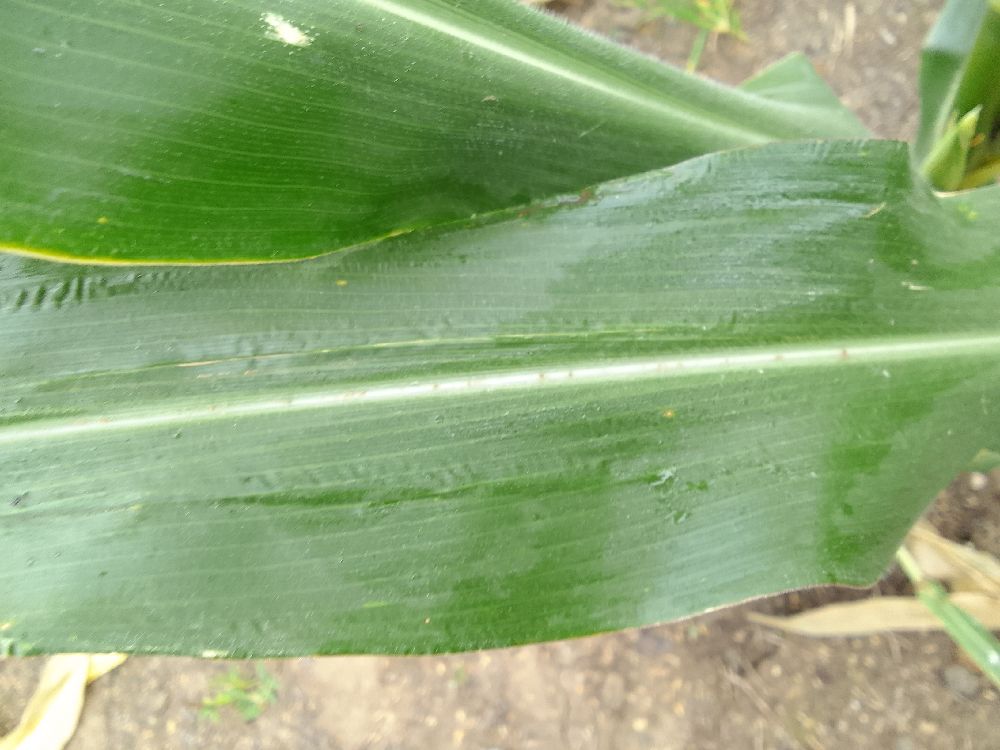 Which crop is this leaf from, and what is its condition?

maize, healthy
